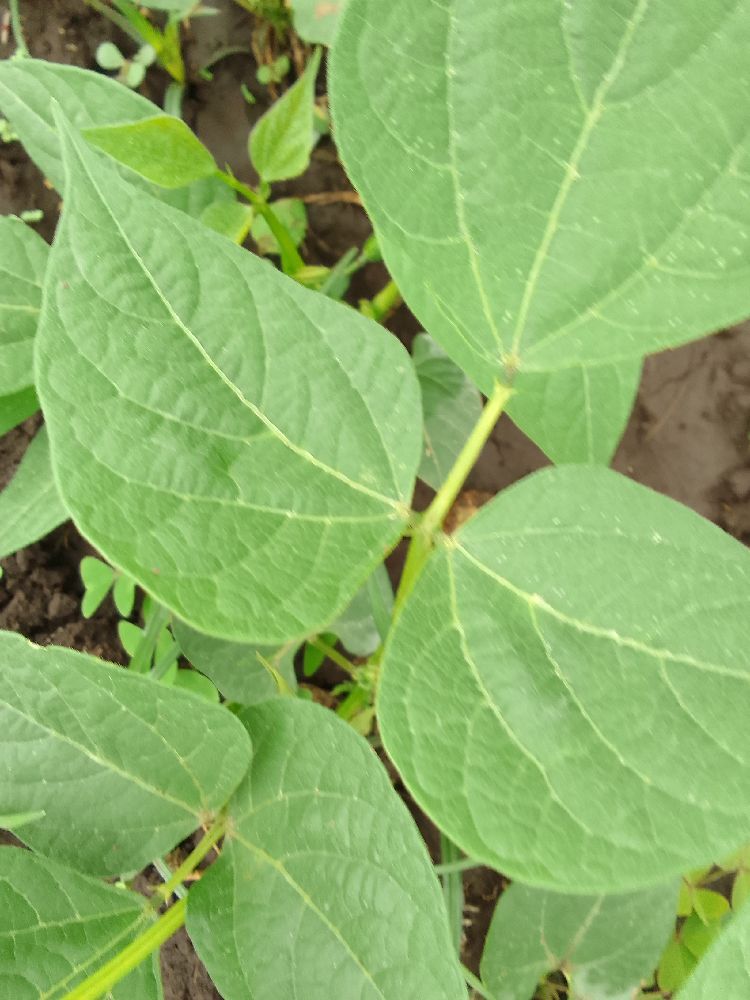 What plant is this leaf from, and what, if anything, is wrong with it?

common bean, healthy
